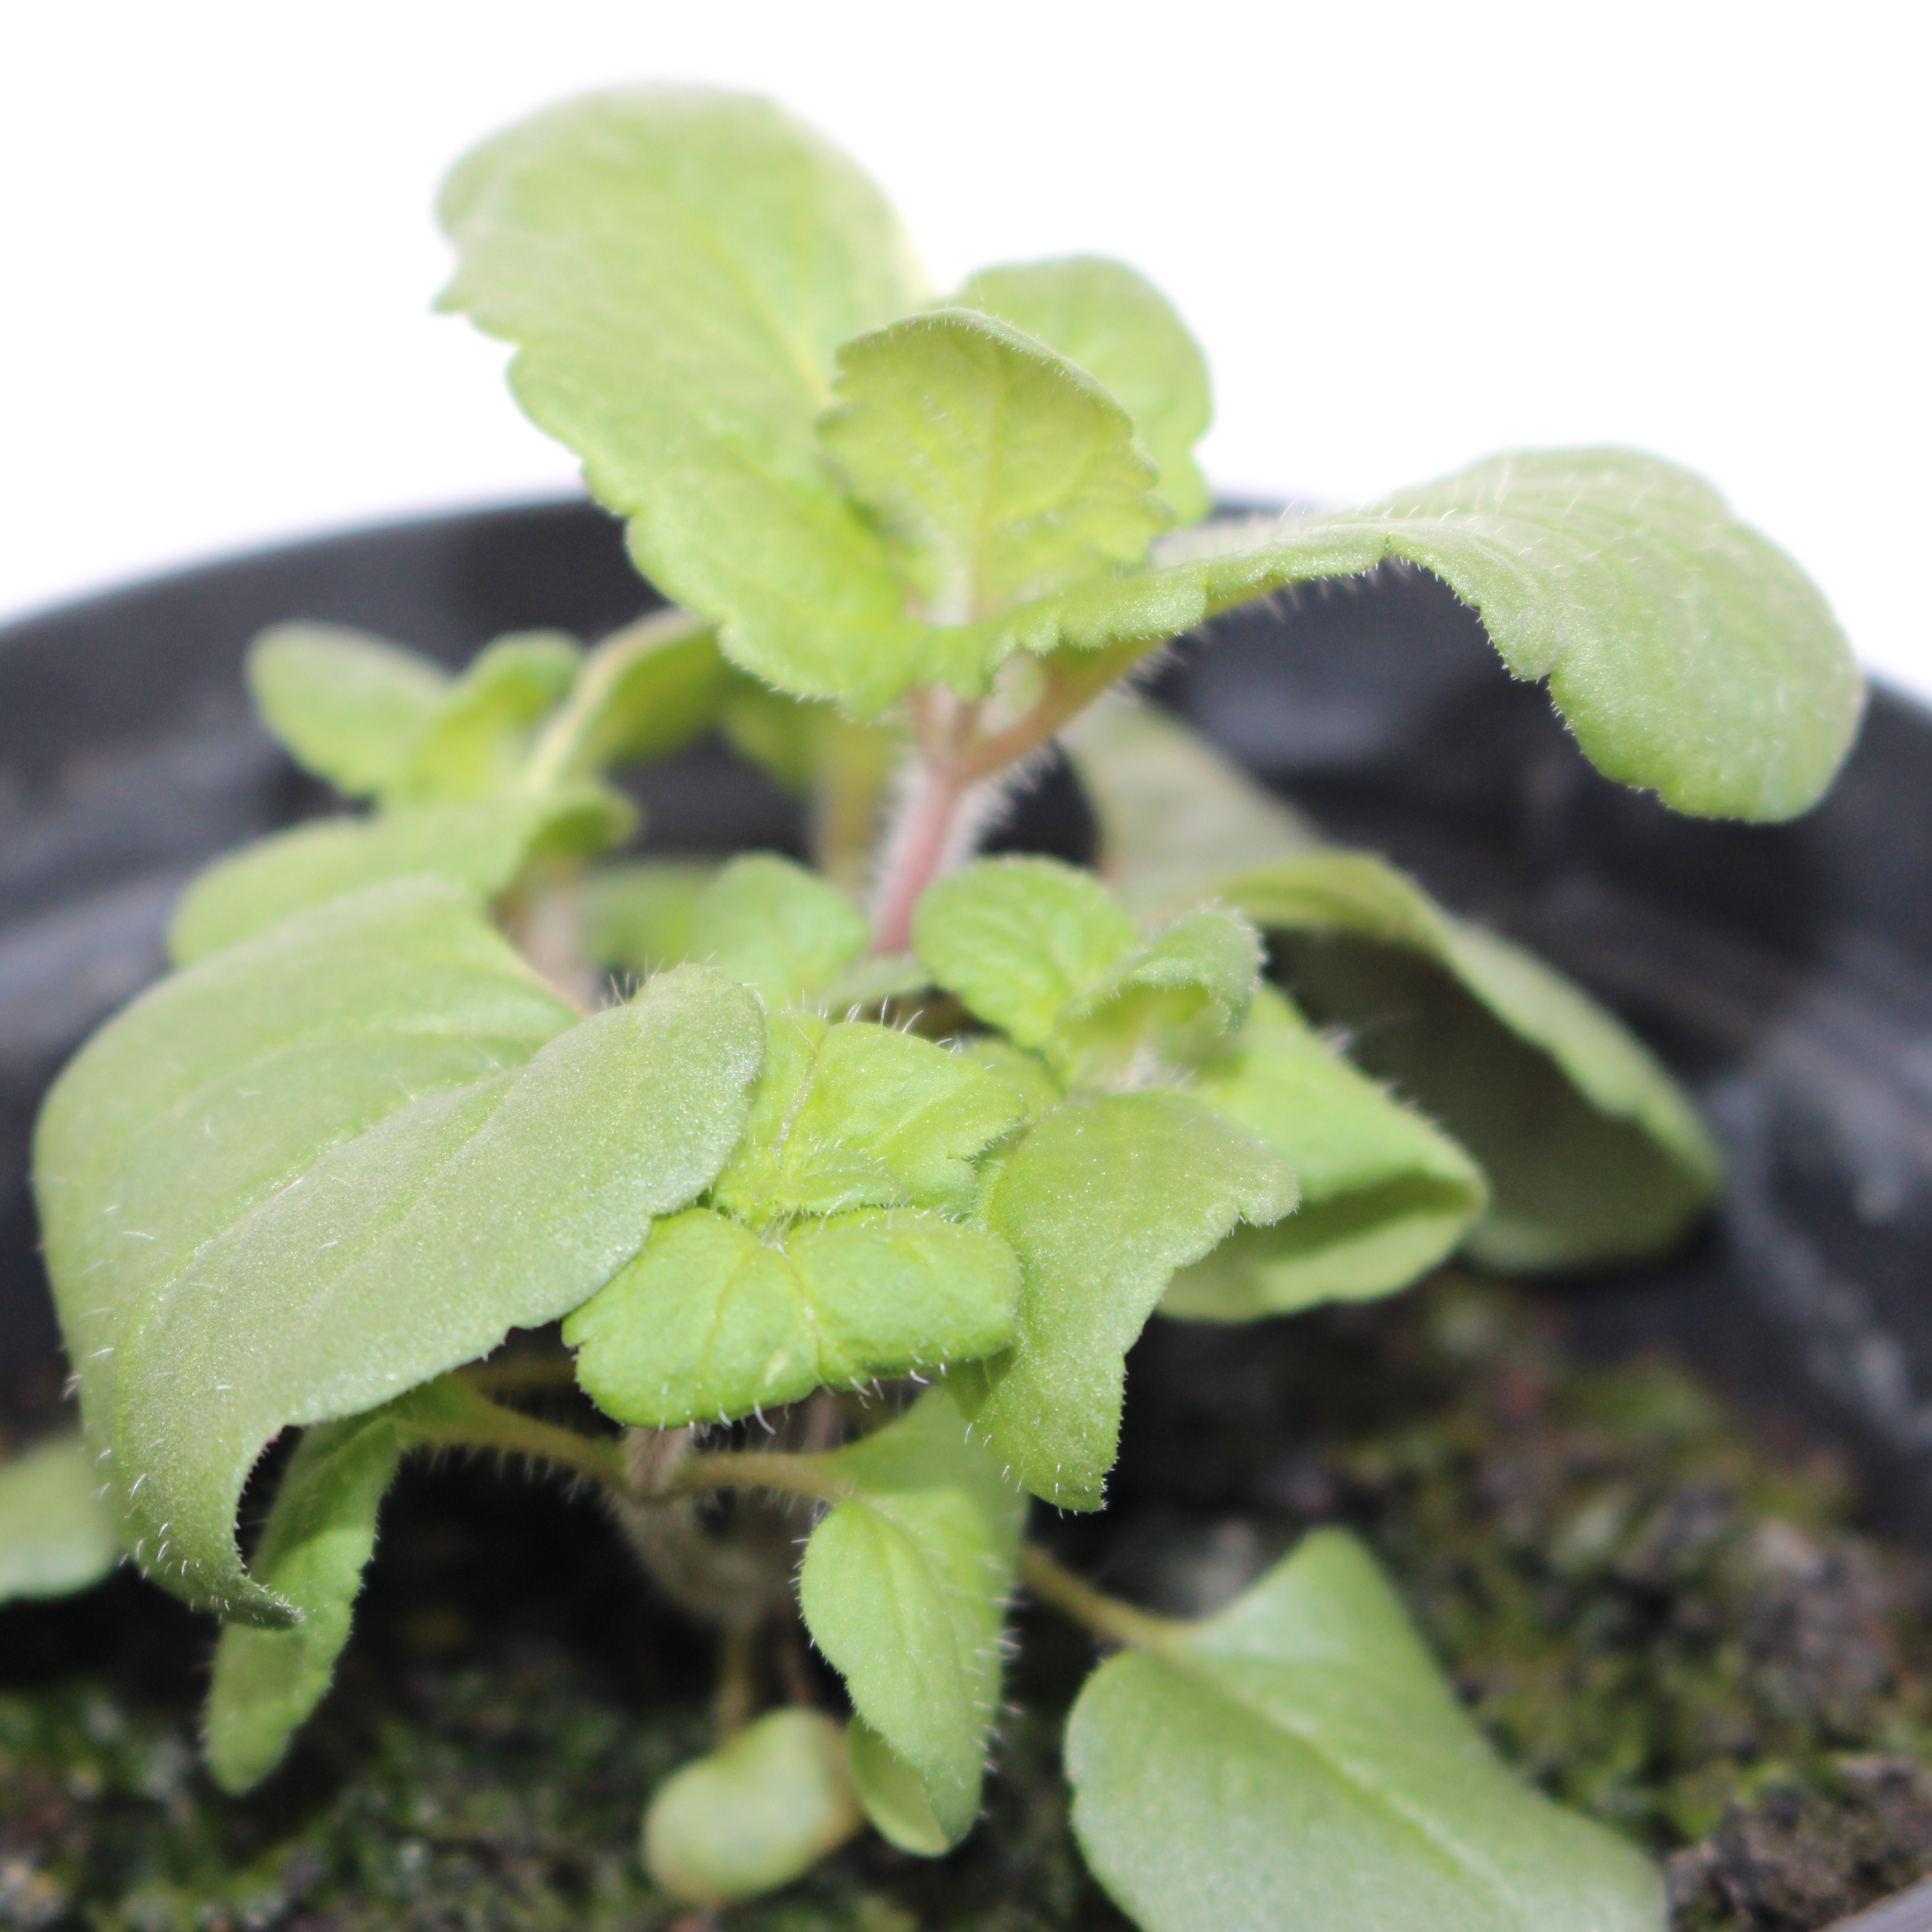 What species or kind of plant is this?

Veronica persica
